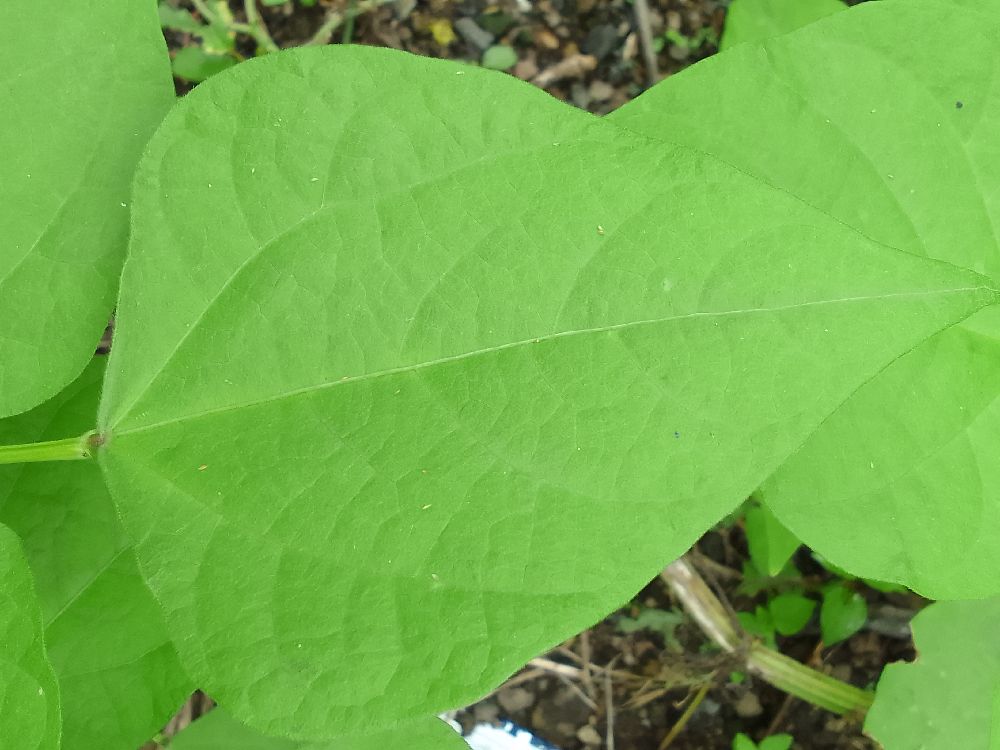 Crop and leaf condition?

common bean, healthy
